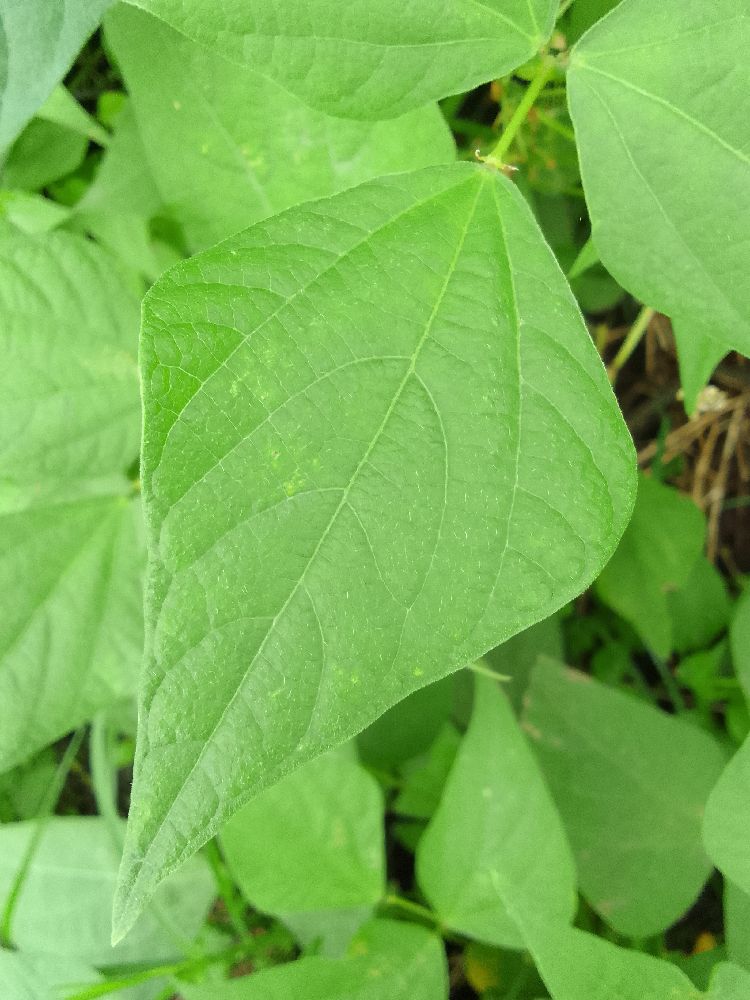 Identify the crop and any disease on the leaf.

common bean, healthy
